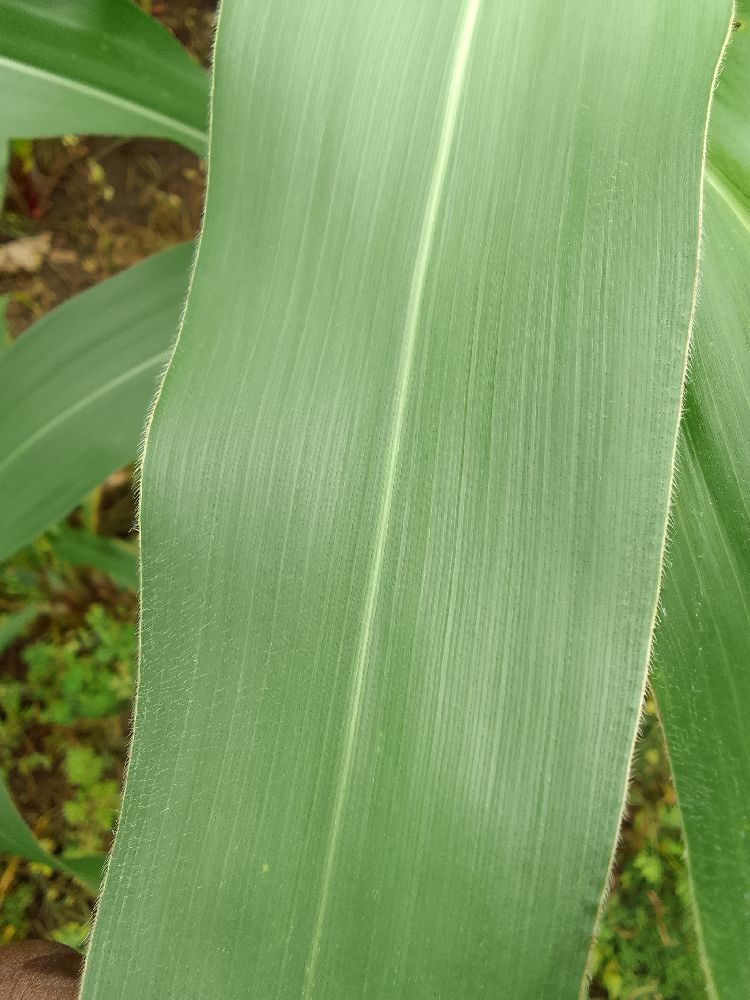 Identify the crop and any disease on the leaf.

maize, healthy
